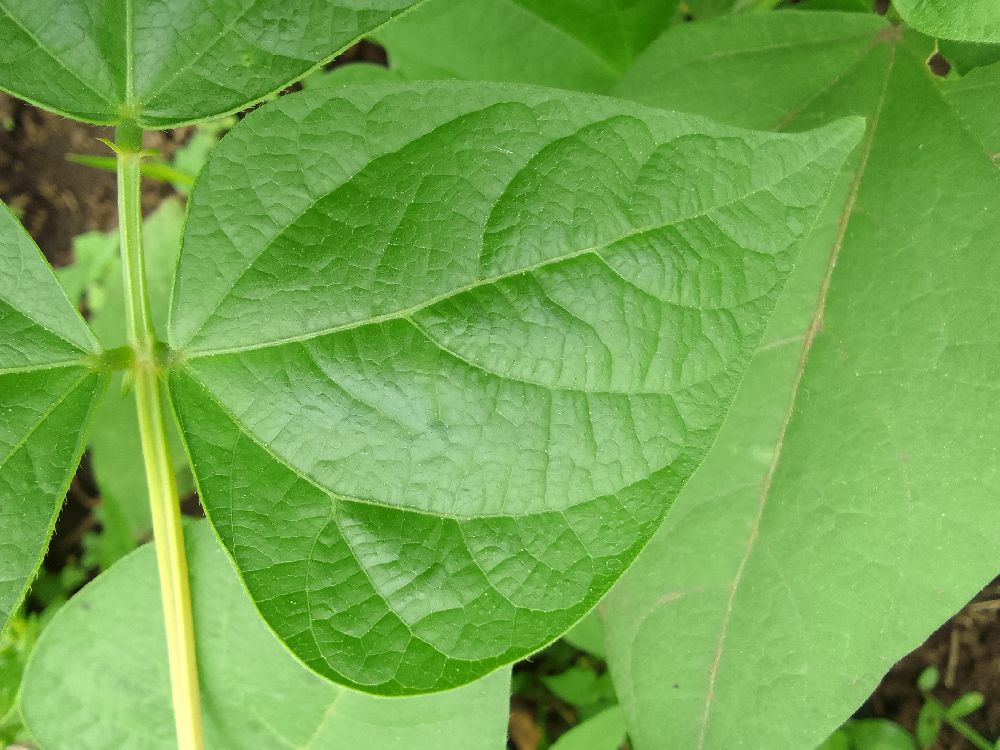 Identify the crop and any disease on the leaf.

common bean, healthy
